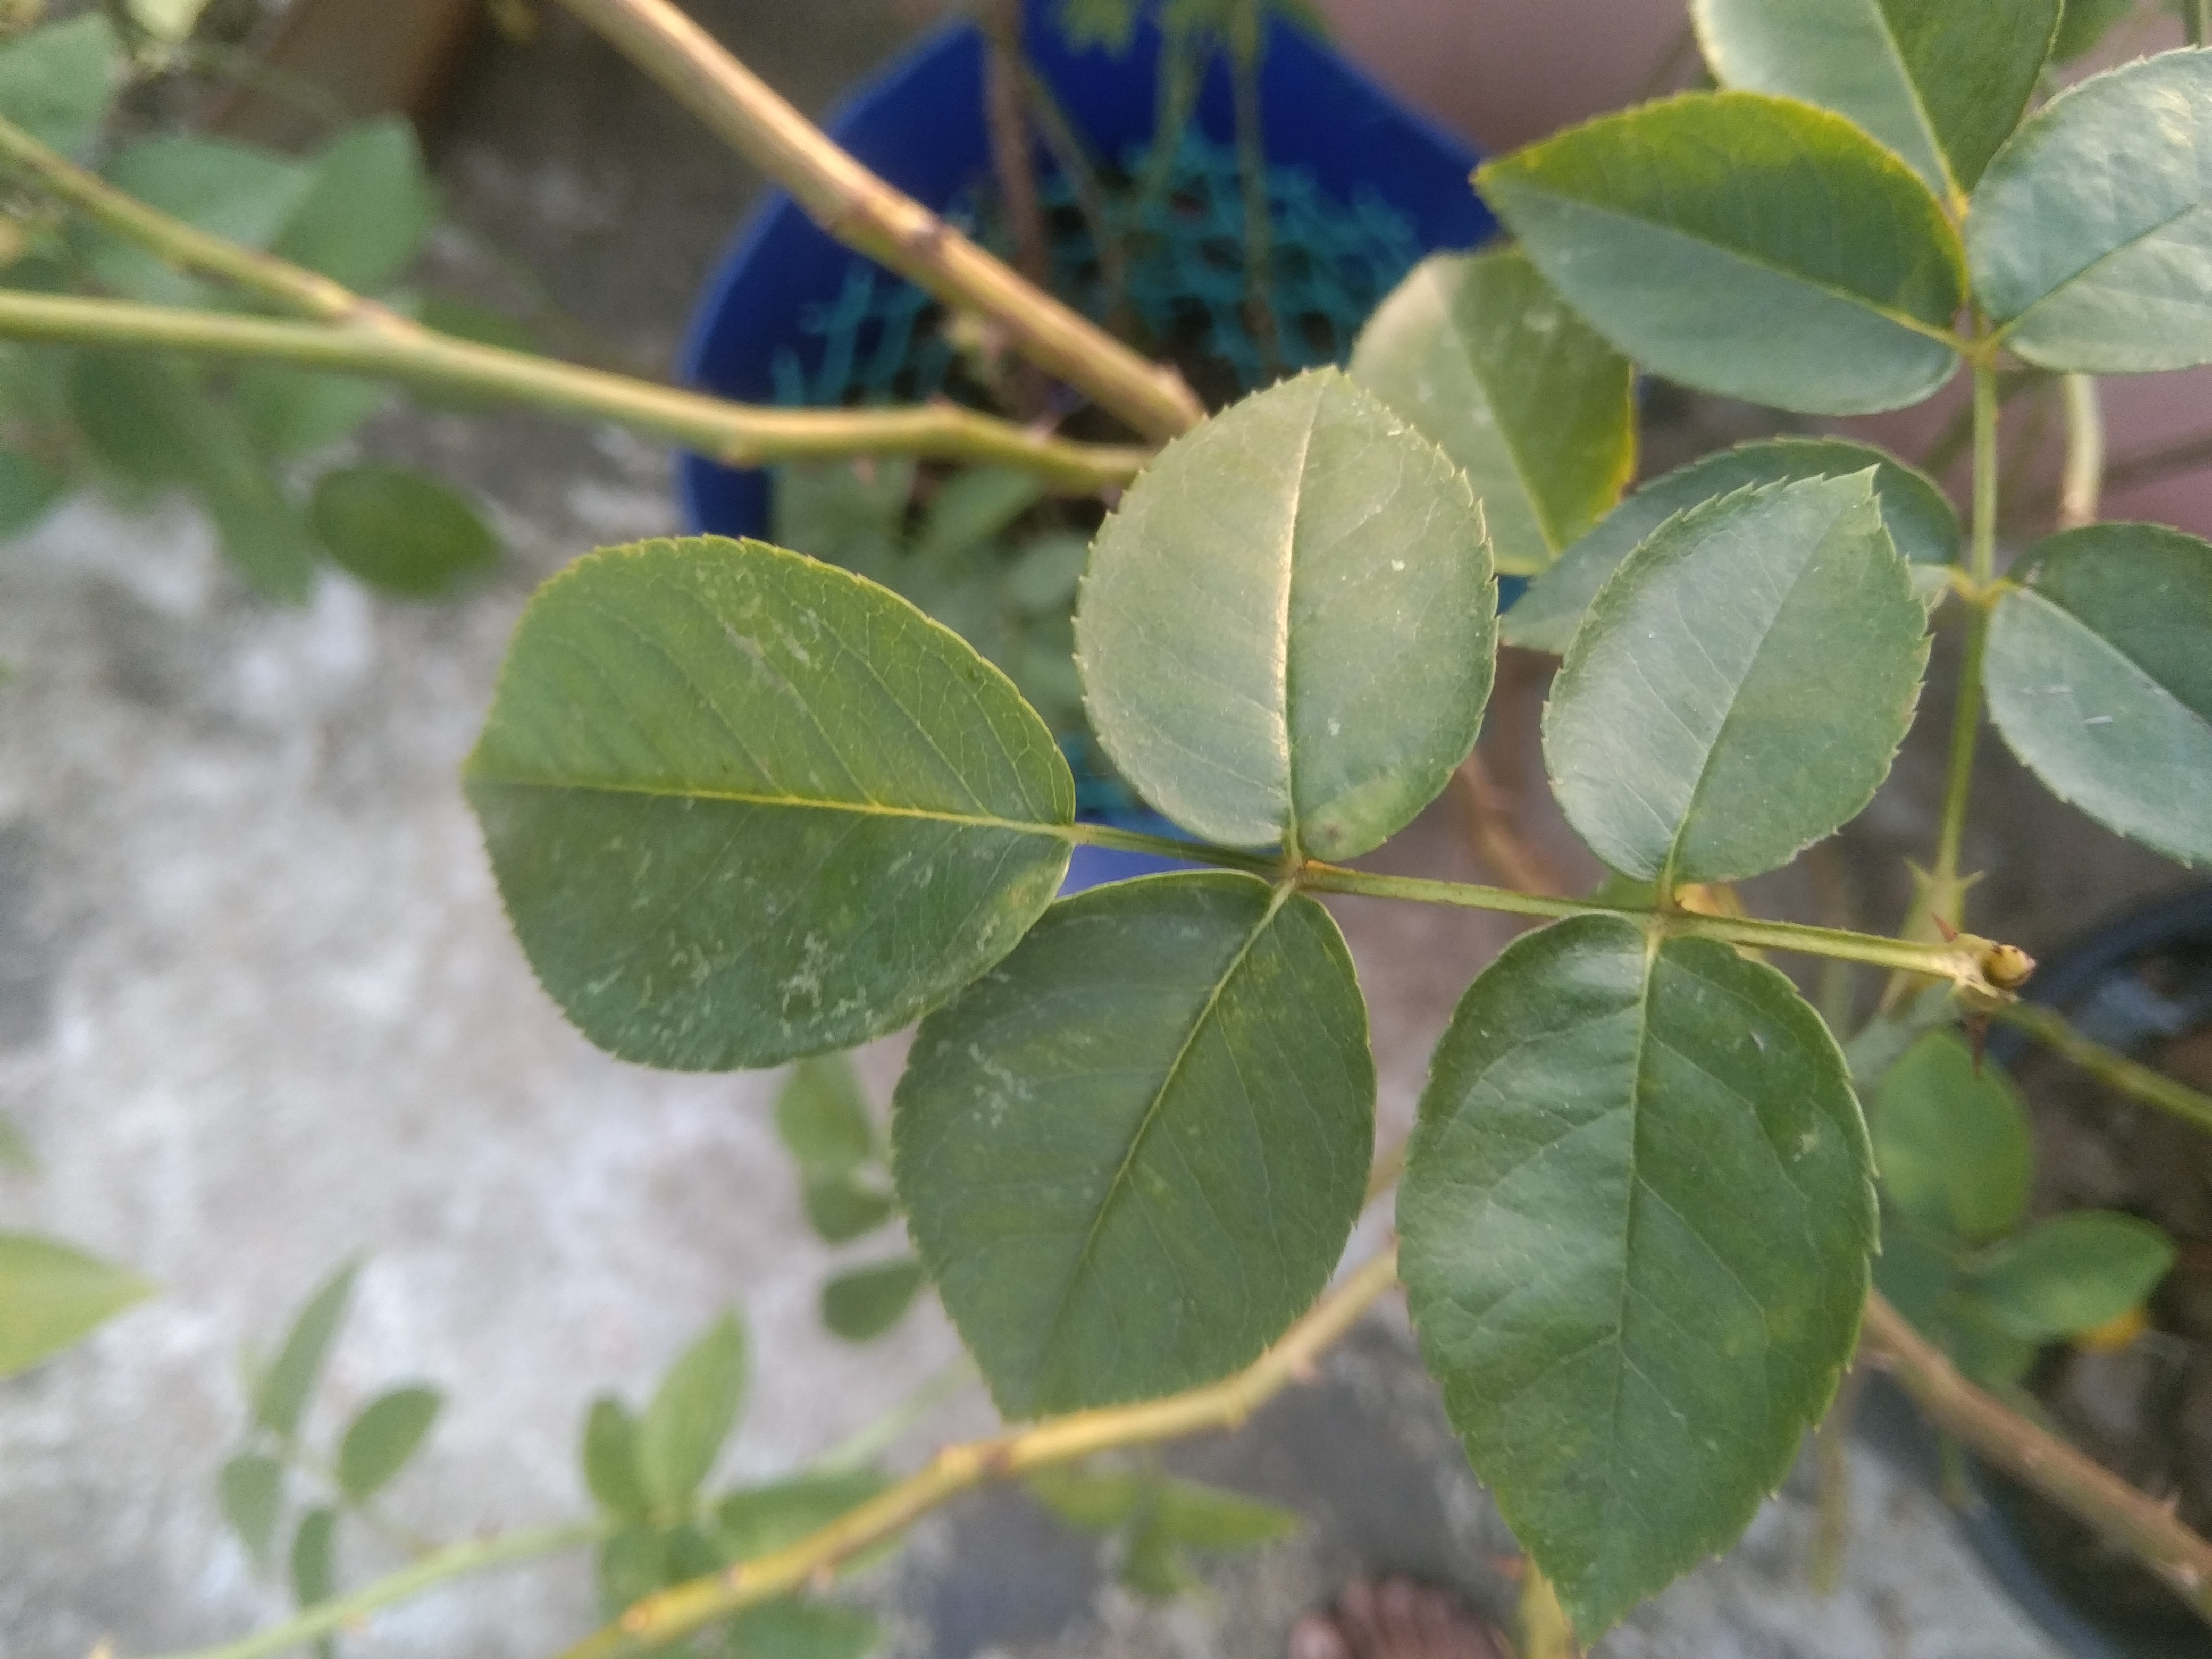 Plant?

rose
